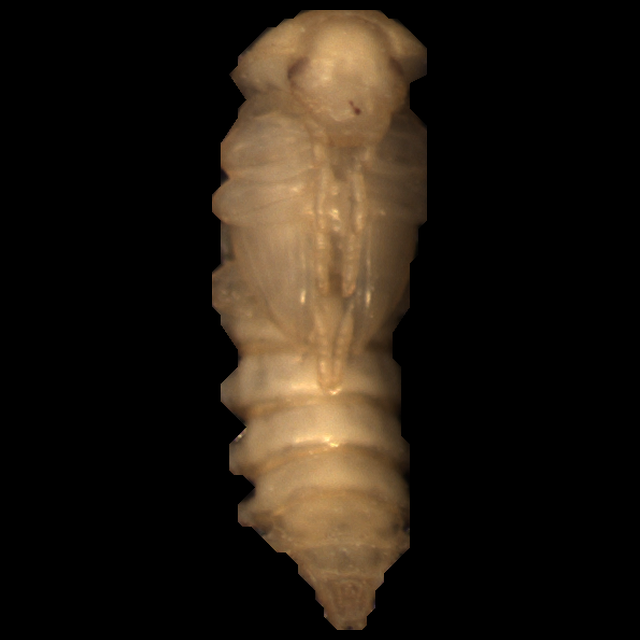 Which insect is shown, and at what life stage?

mealworm pupa
